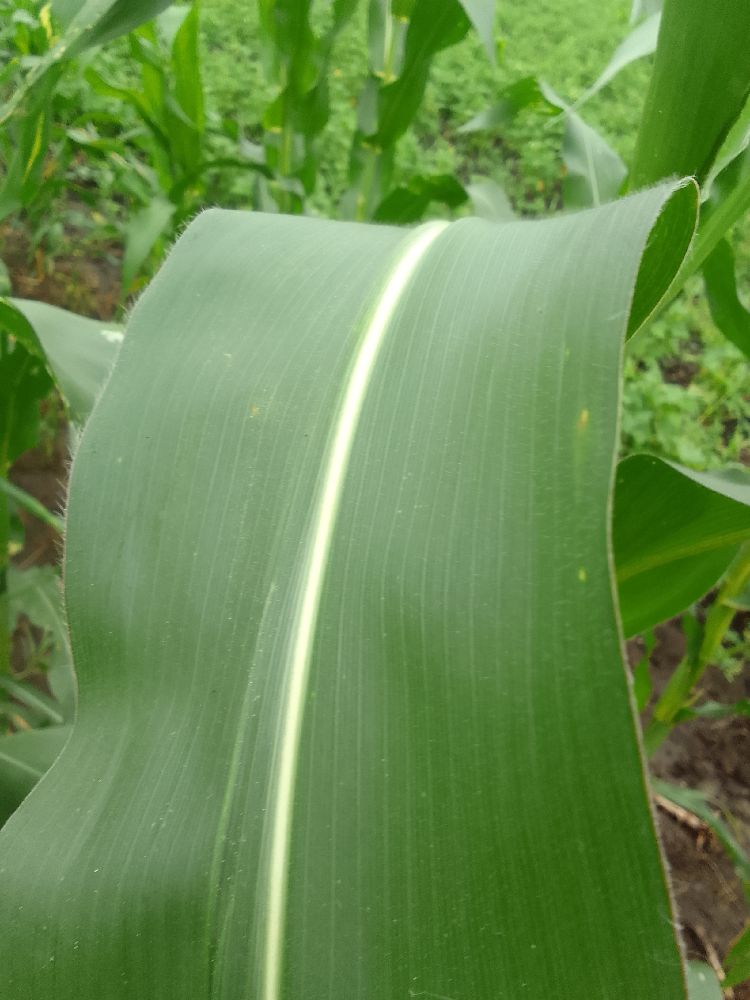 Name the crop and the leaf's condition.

maize, healthy
